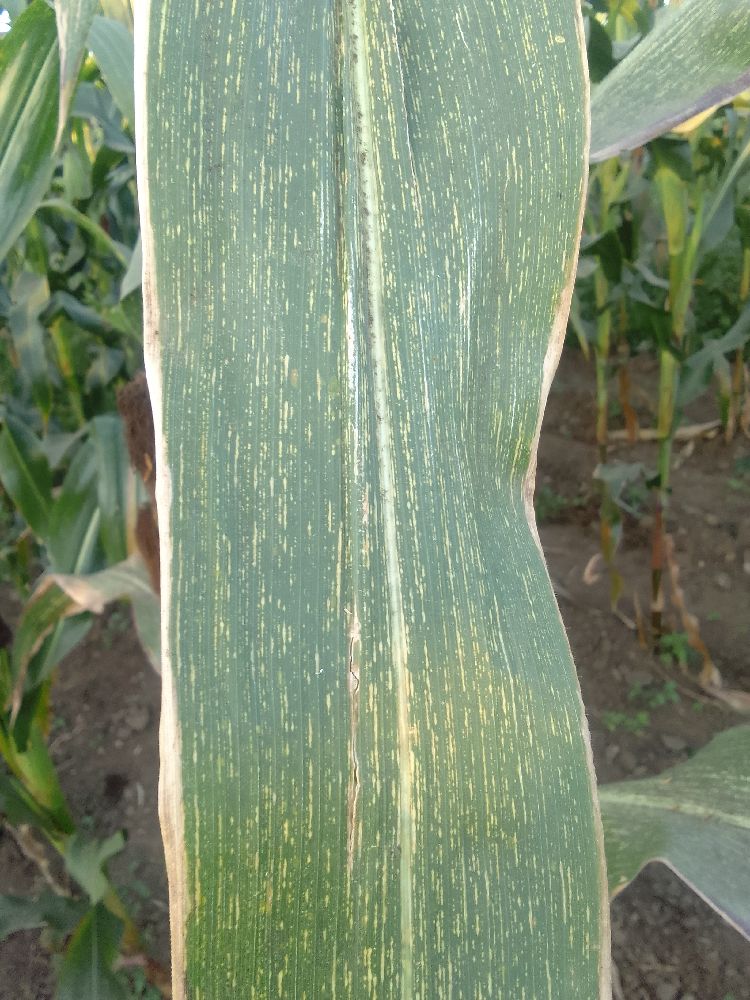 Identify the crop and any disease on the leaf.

maize, maize streak virus
